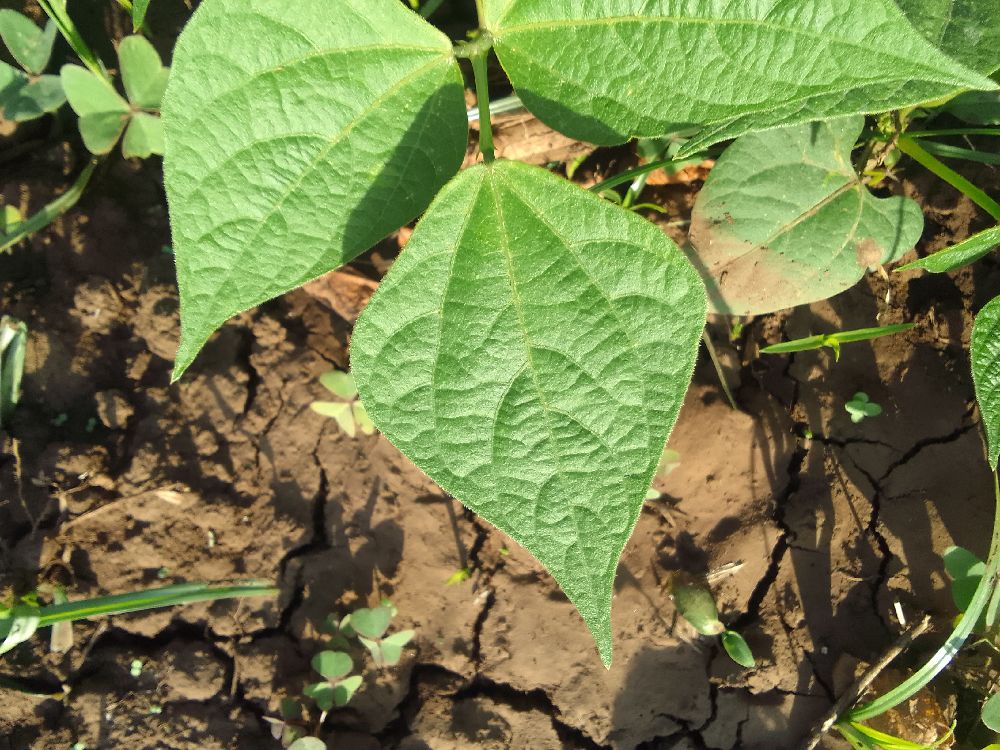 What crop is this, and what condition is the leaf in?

common bean, healthy
